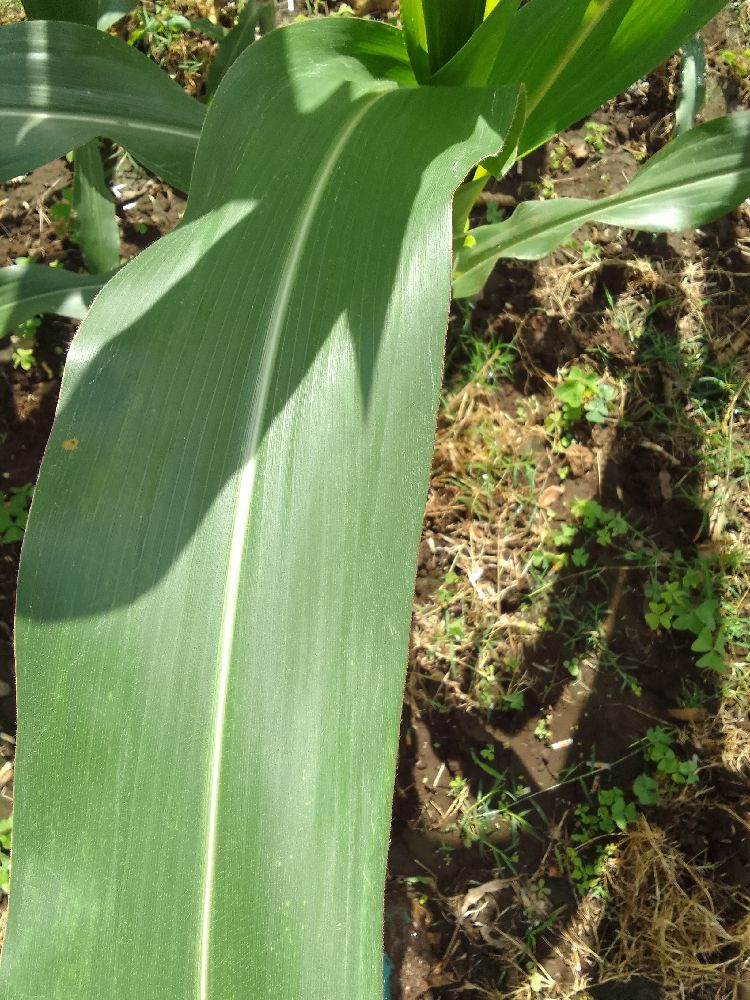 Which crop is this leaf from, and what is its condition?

maize, healthy
